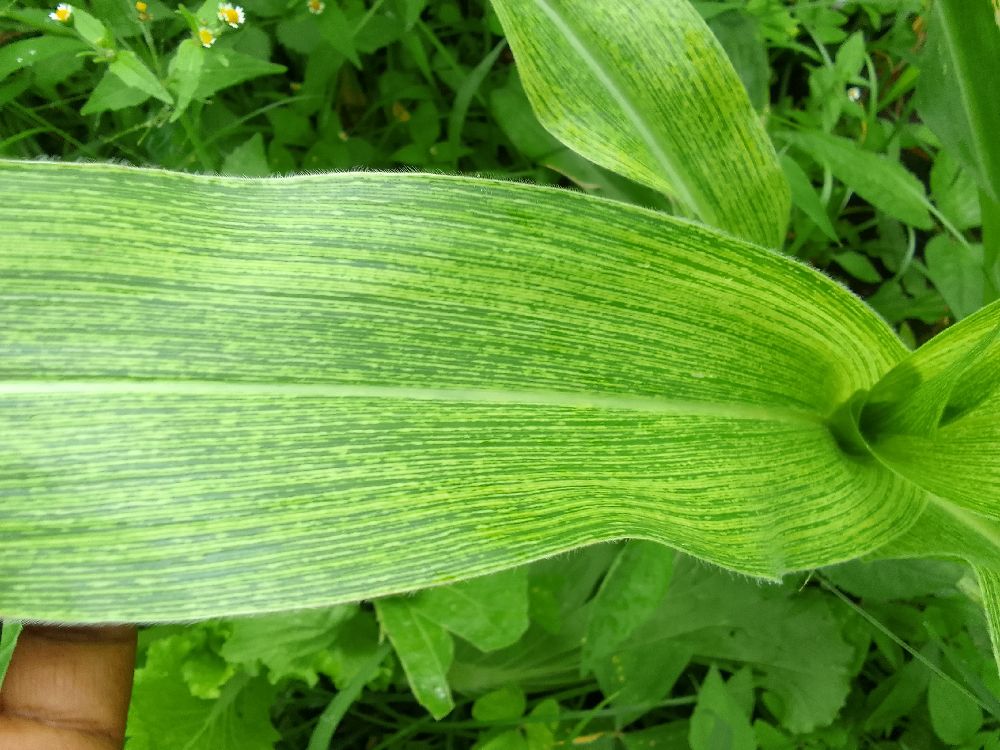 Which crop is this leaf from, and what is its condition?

maize, maize streak virus
